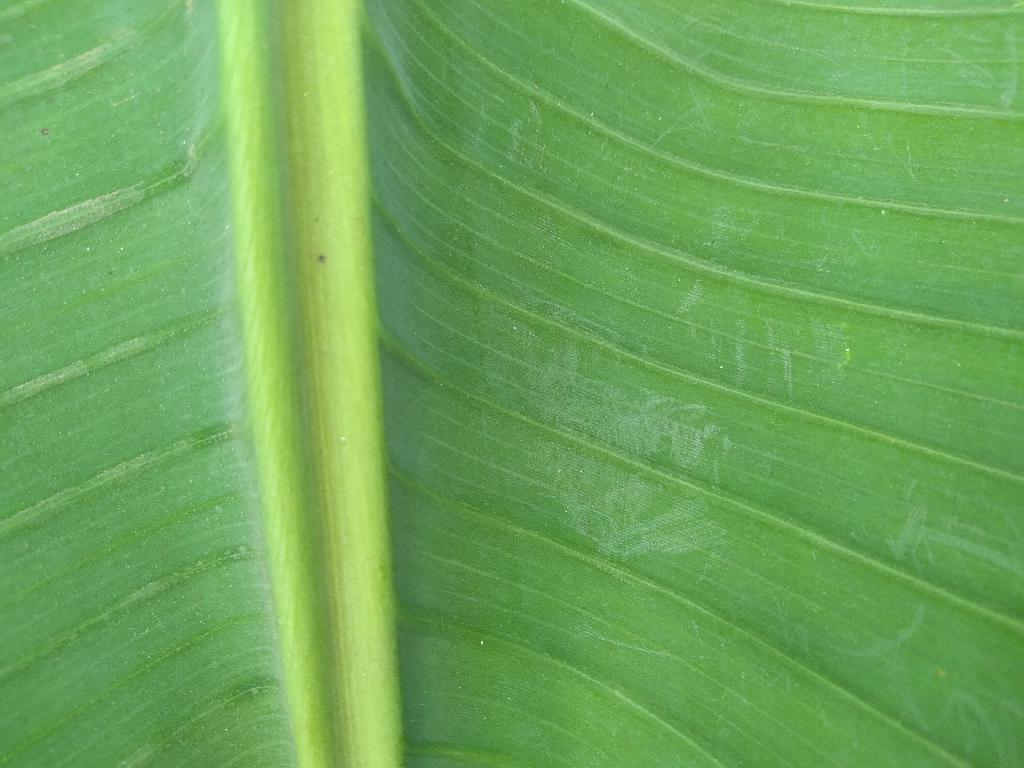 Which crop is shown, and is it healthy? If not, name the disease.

banana, healthy
